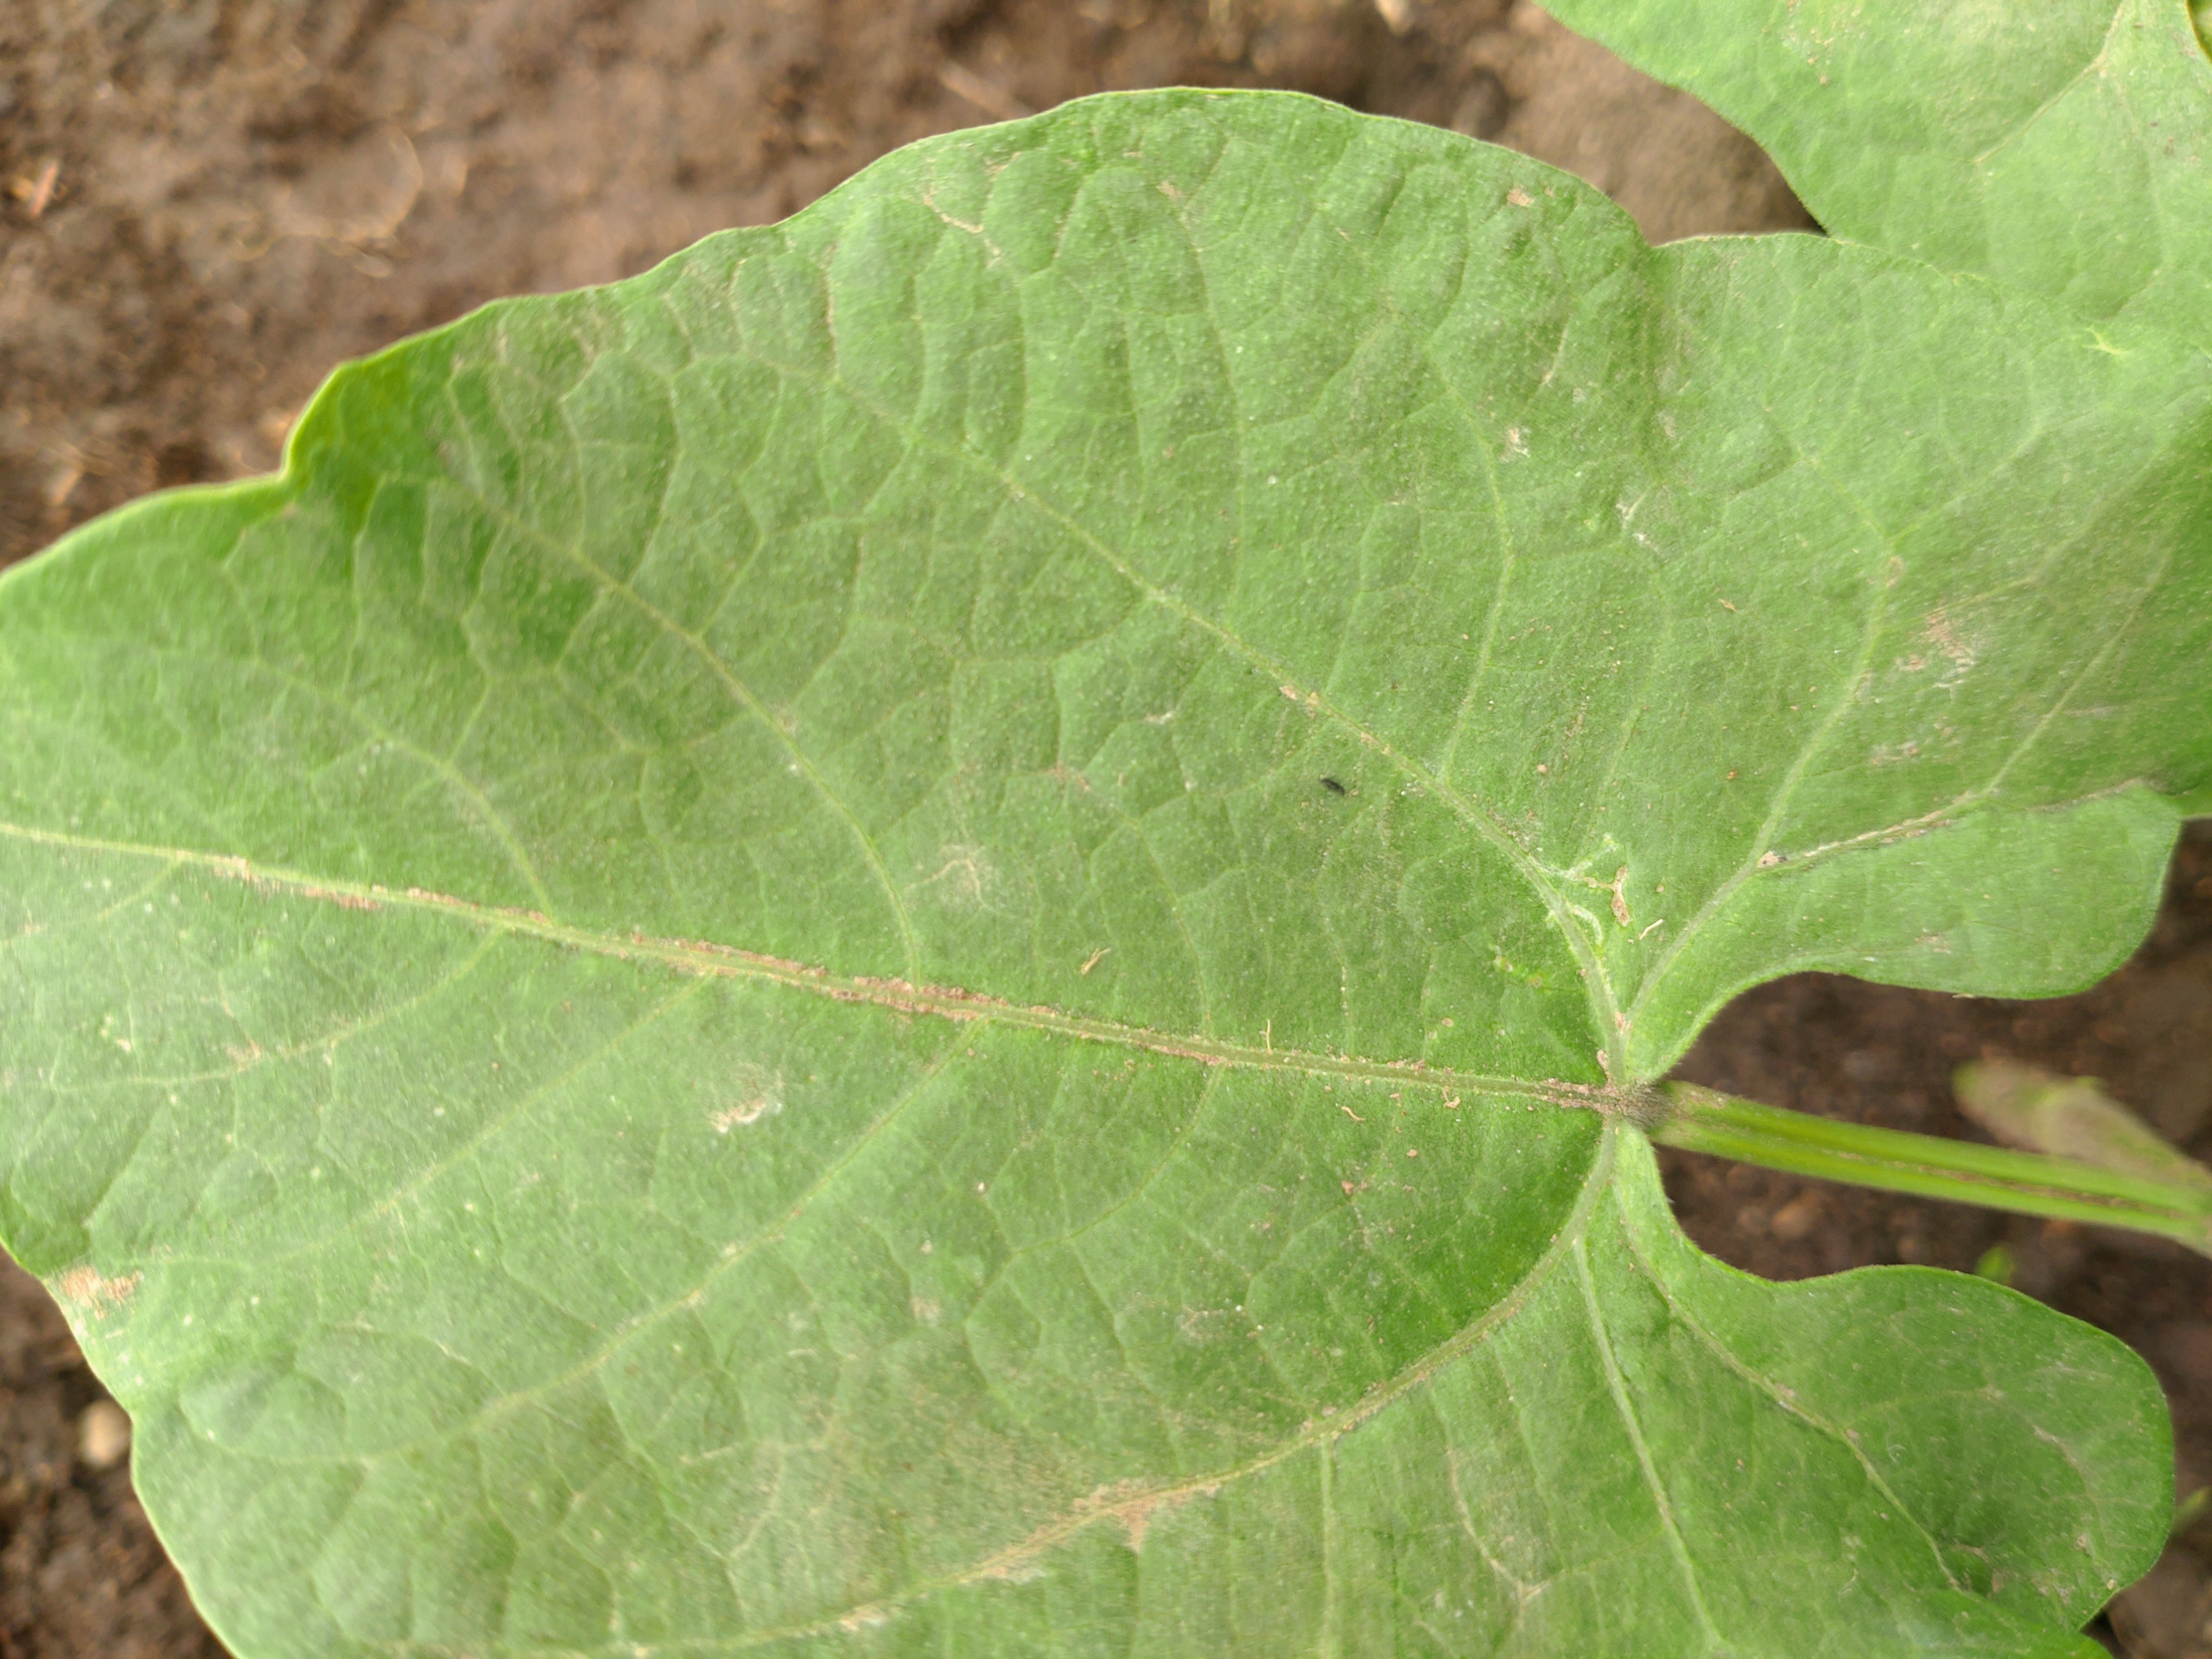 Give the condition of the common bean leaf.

healthy
